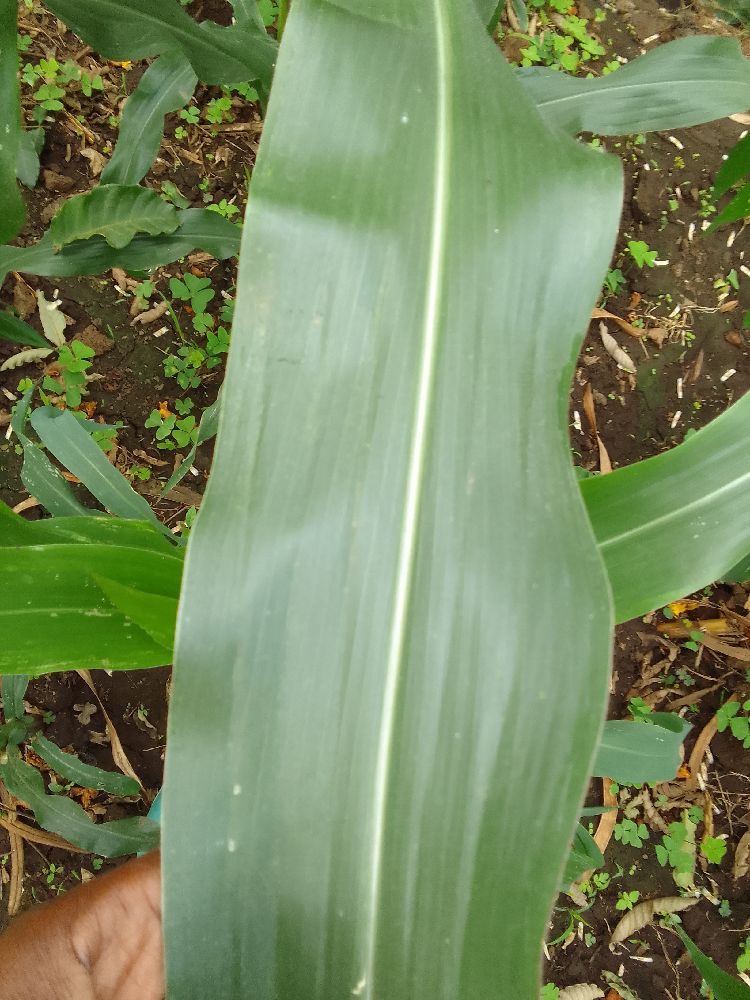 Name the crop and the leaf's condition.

maize, healthy
